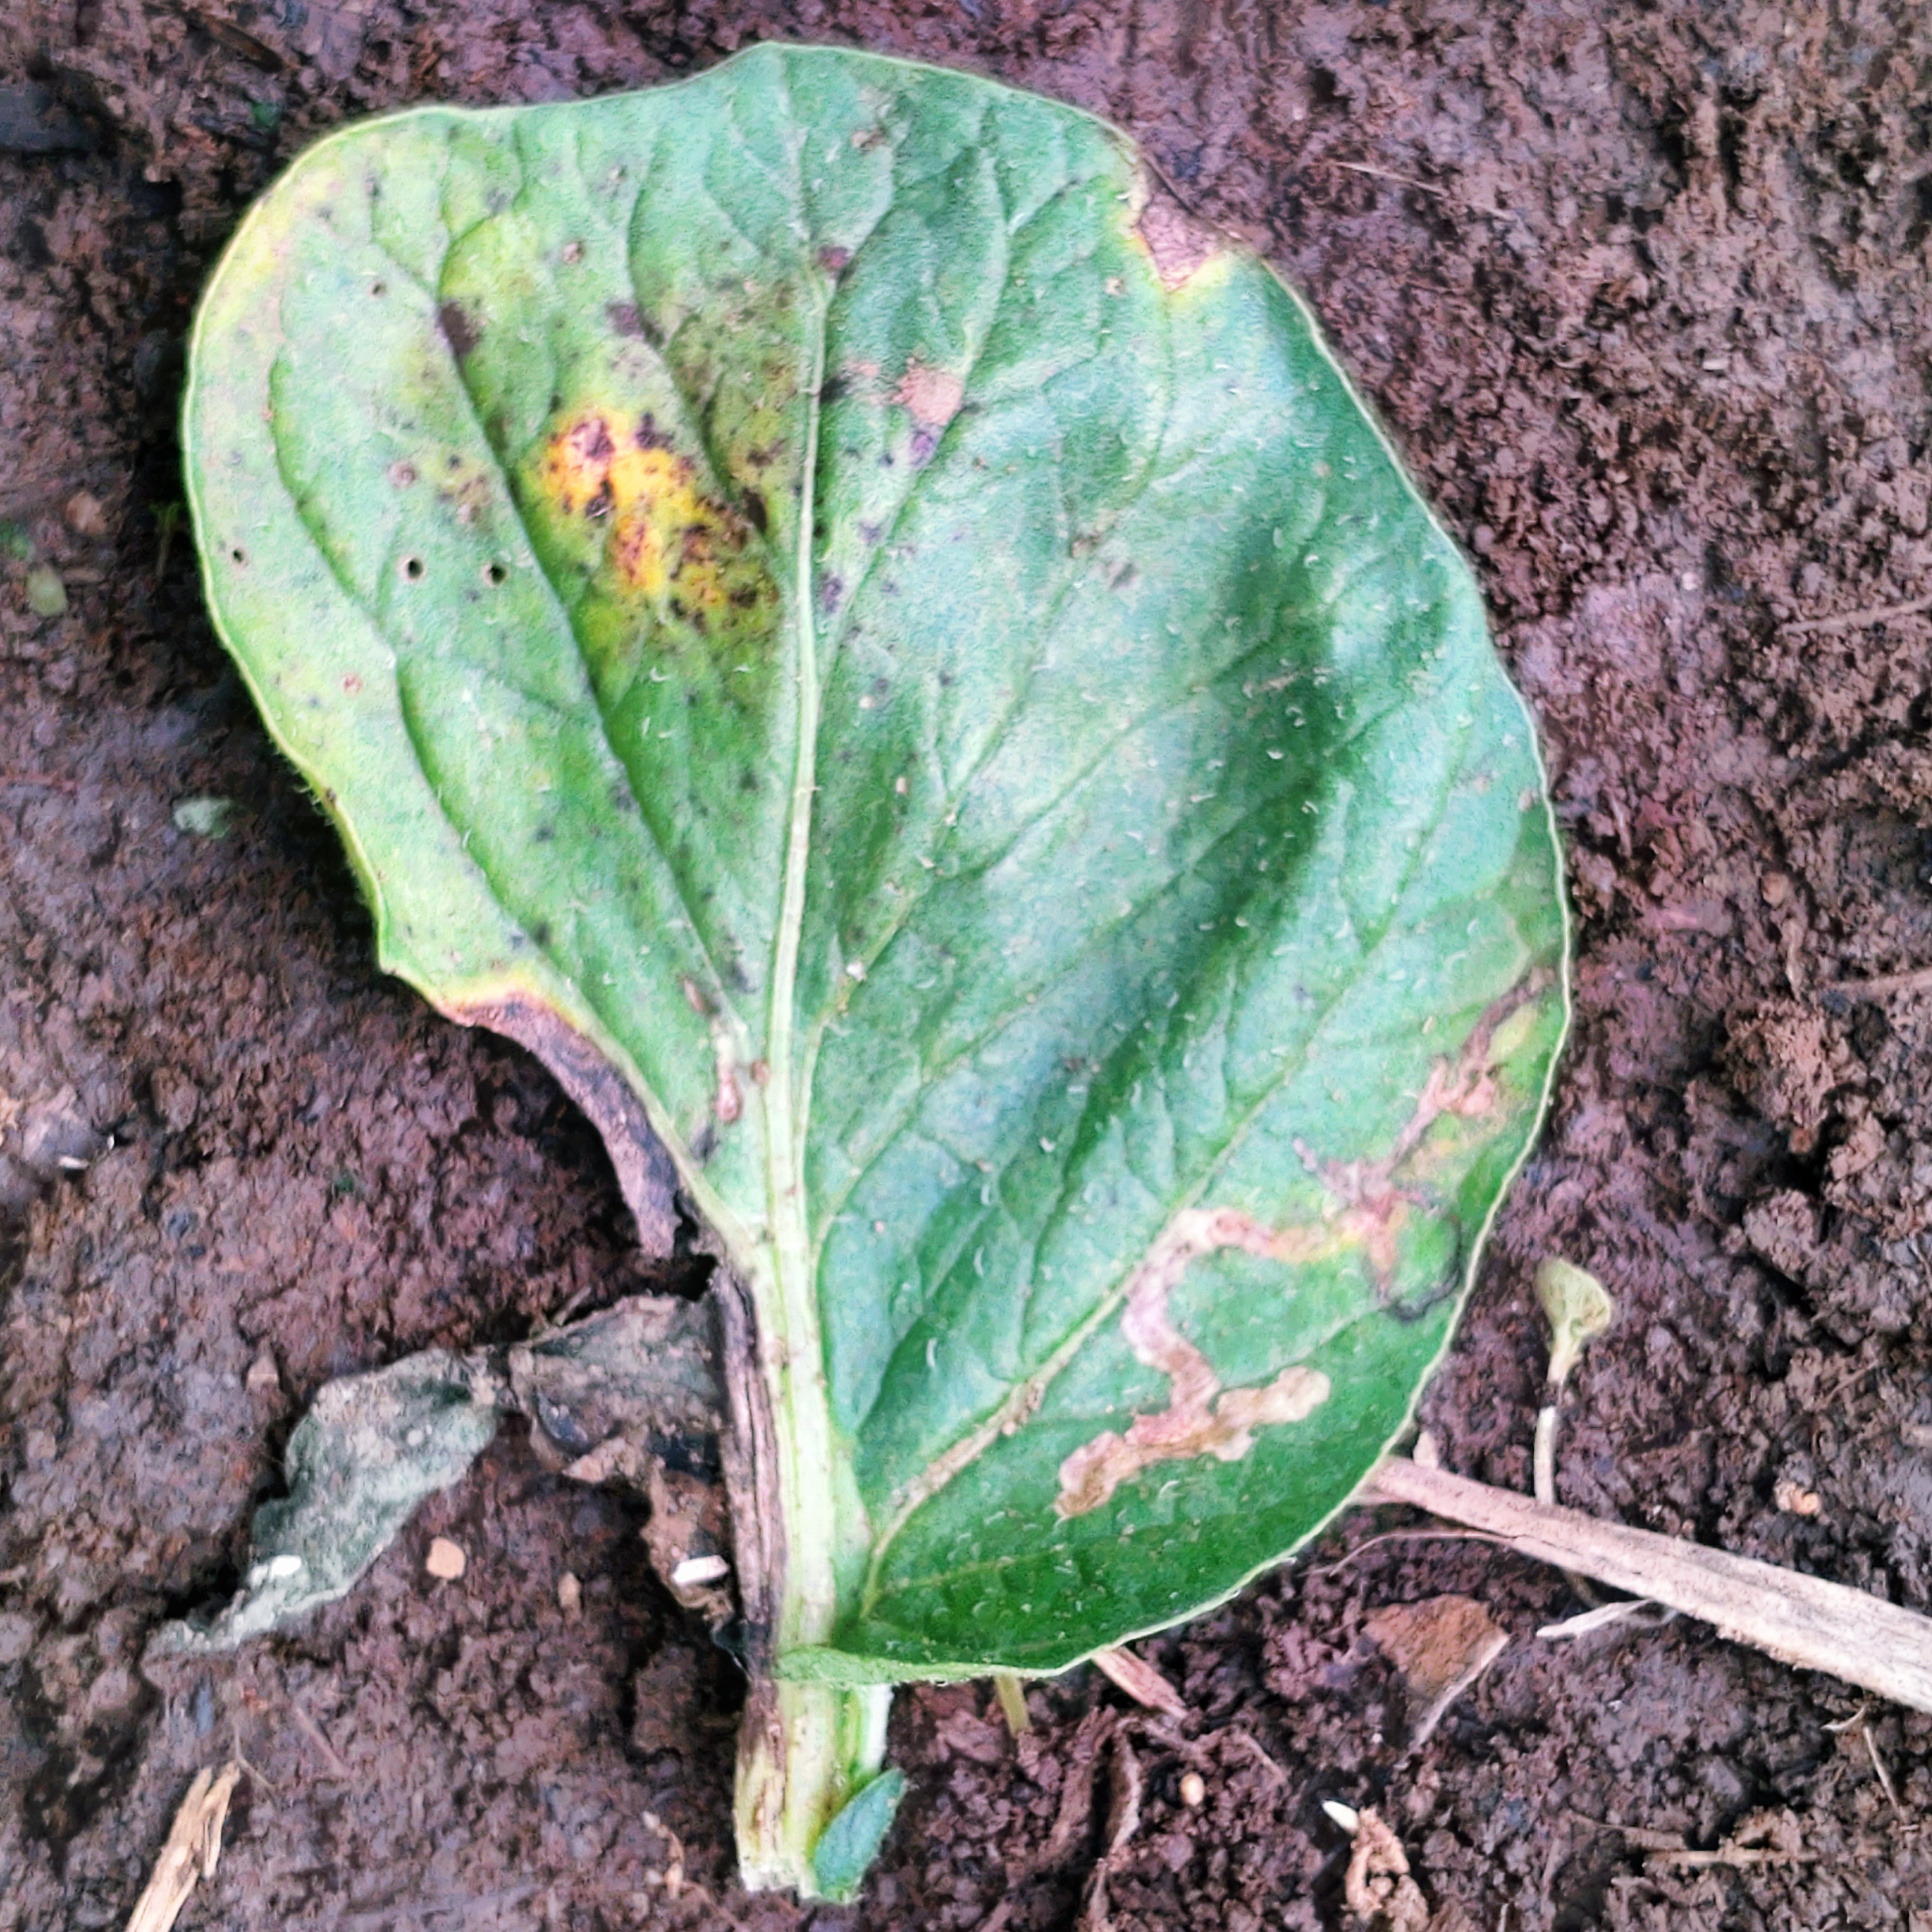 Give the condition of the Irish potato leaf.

late blight
